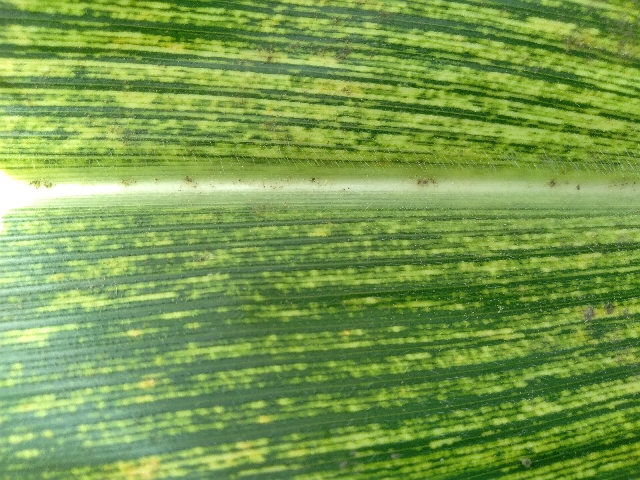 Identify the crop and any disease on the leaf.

maize, maize streak virus
